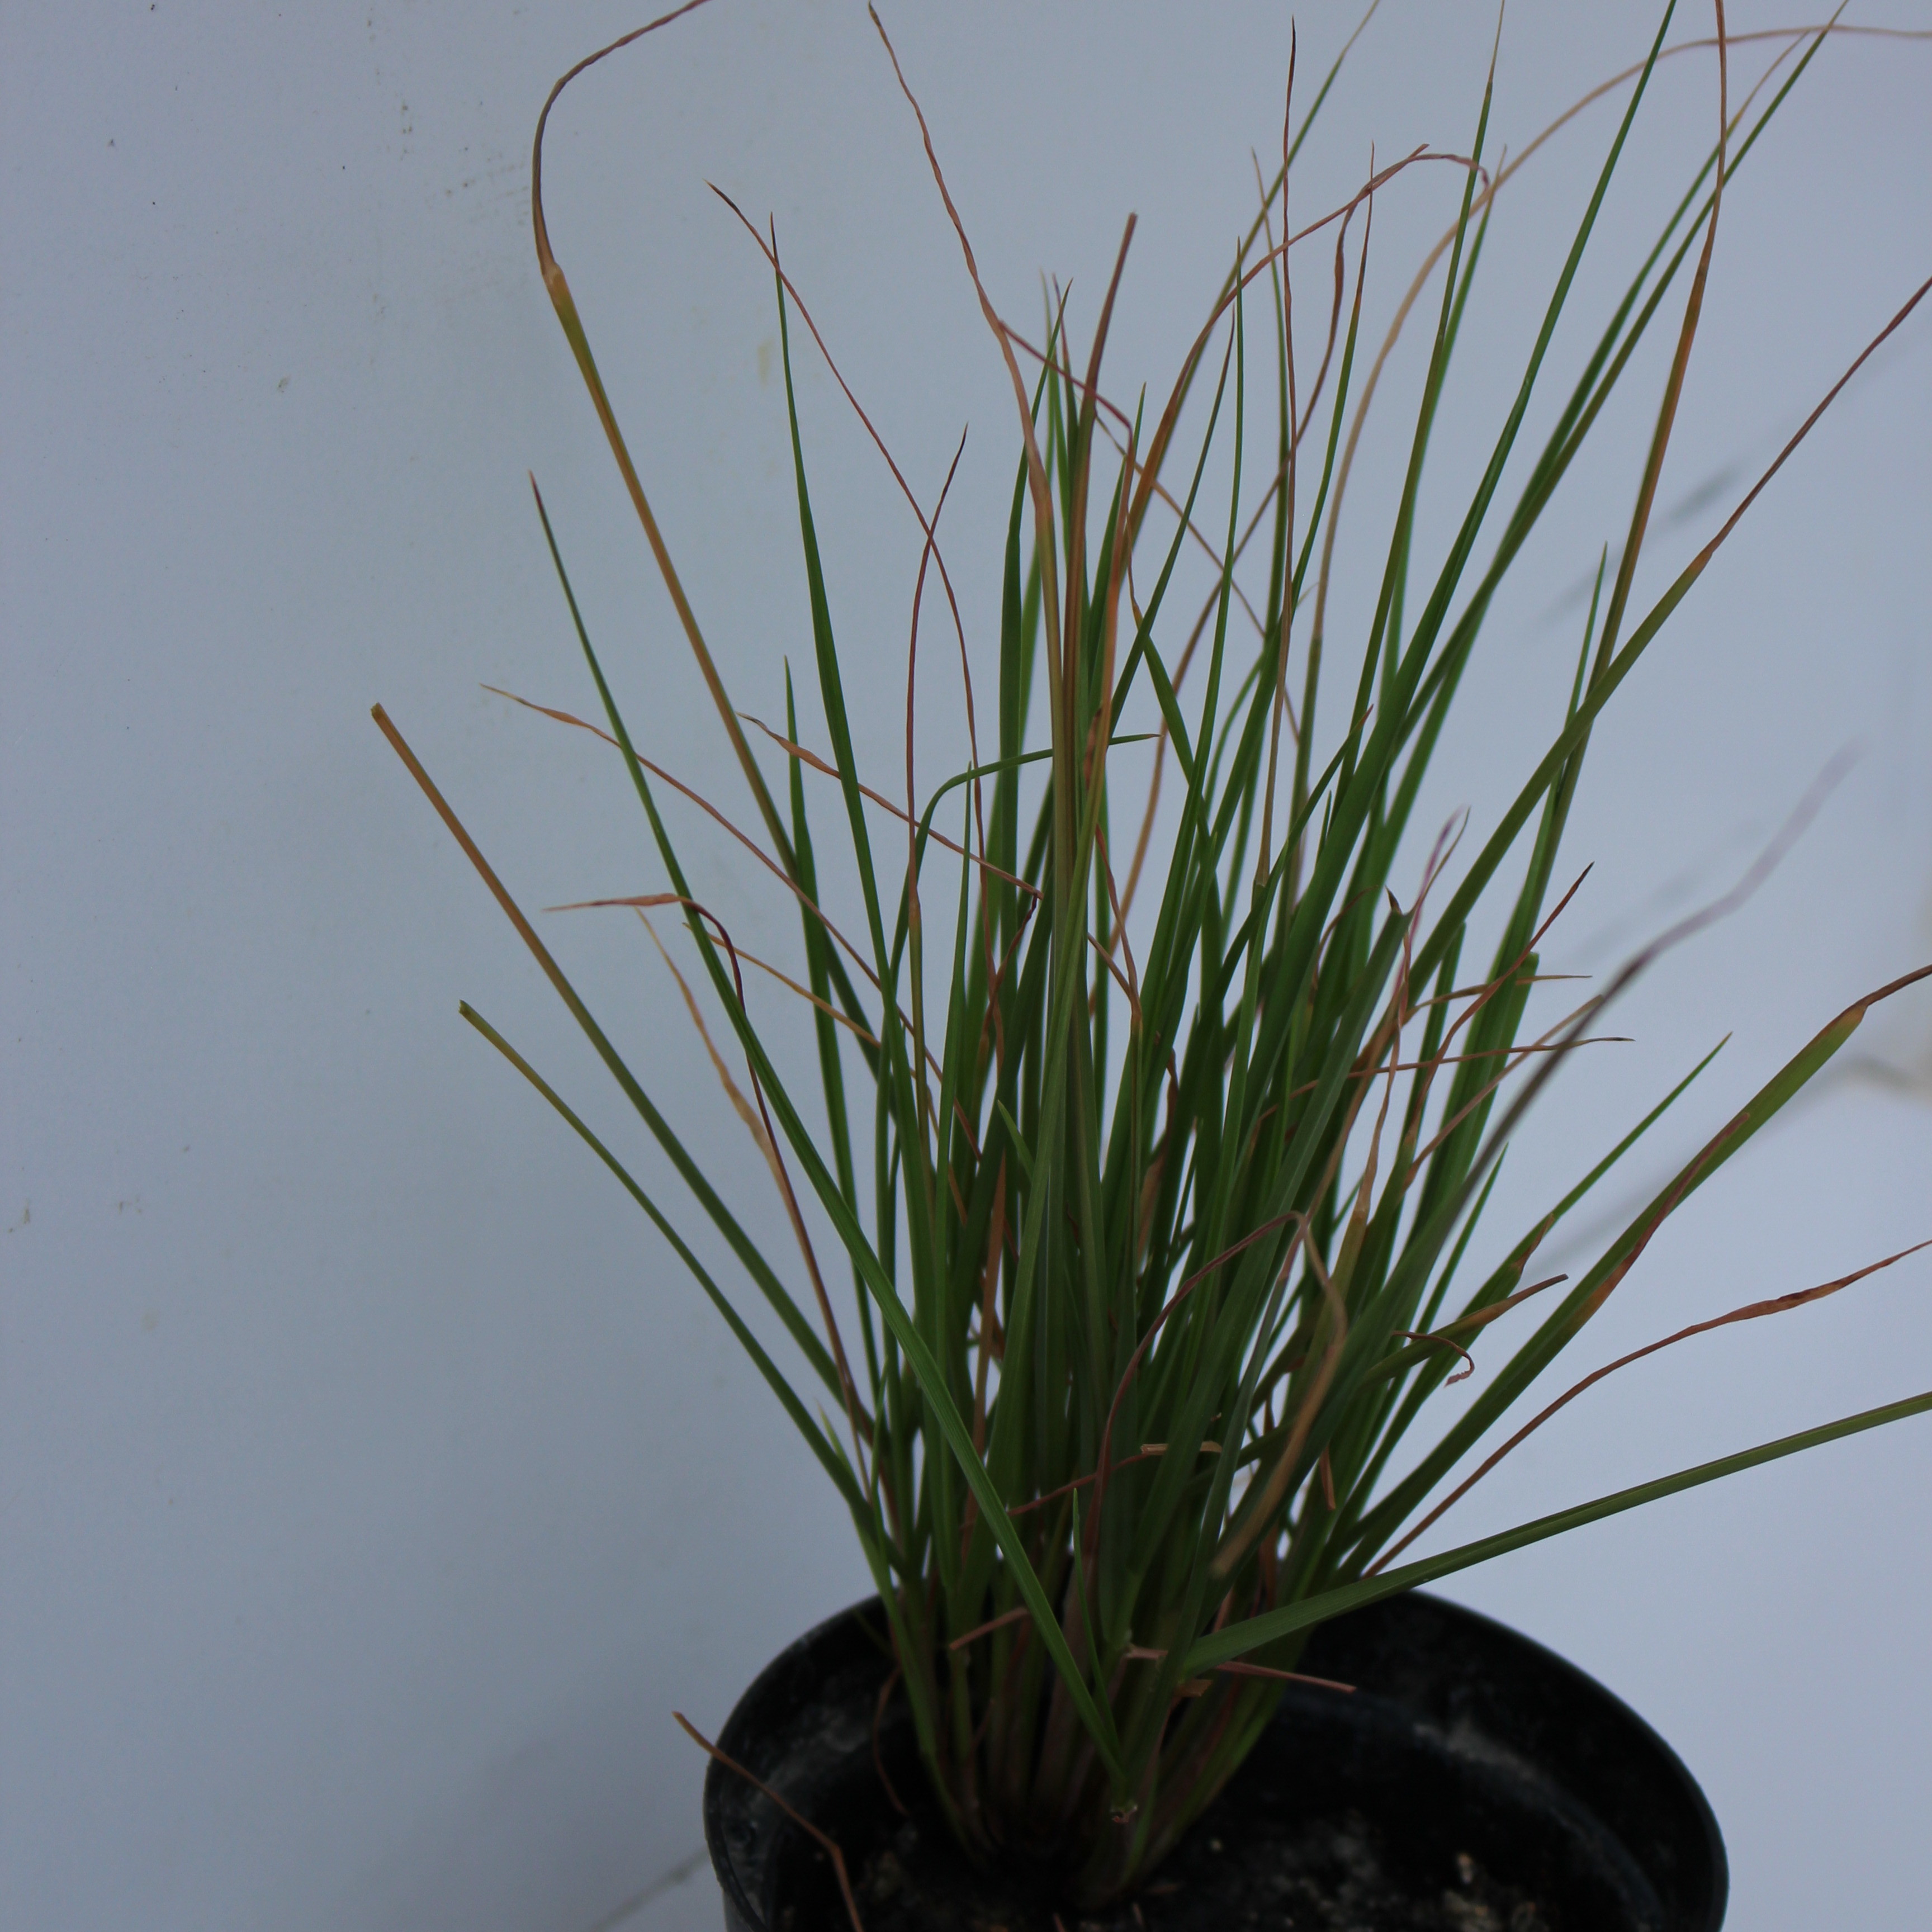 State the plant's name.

Lolium multiflorum
